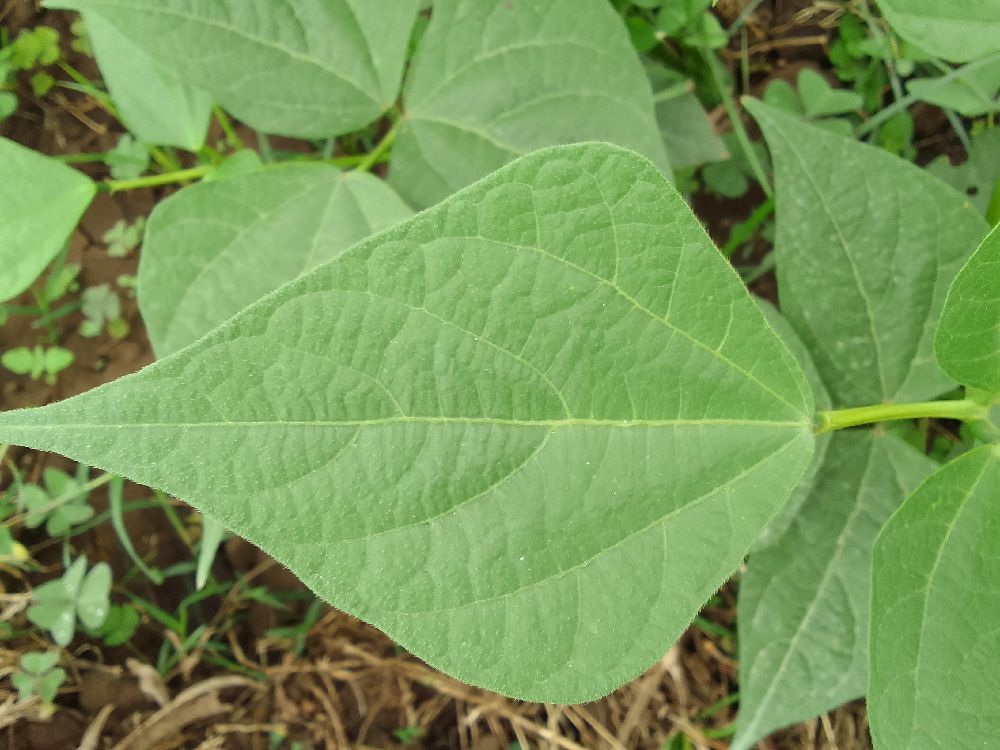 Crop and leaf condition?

common bean, healthy
